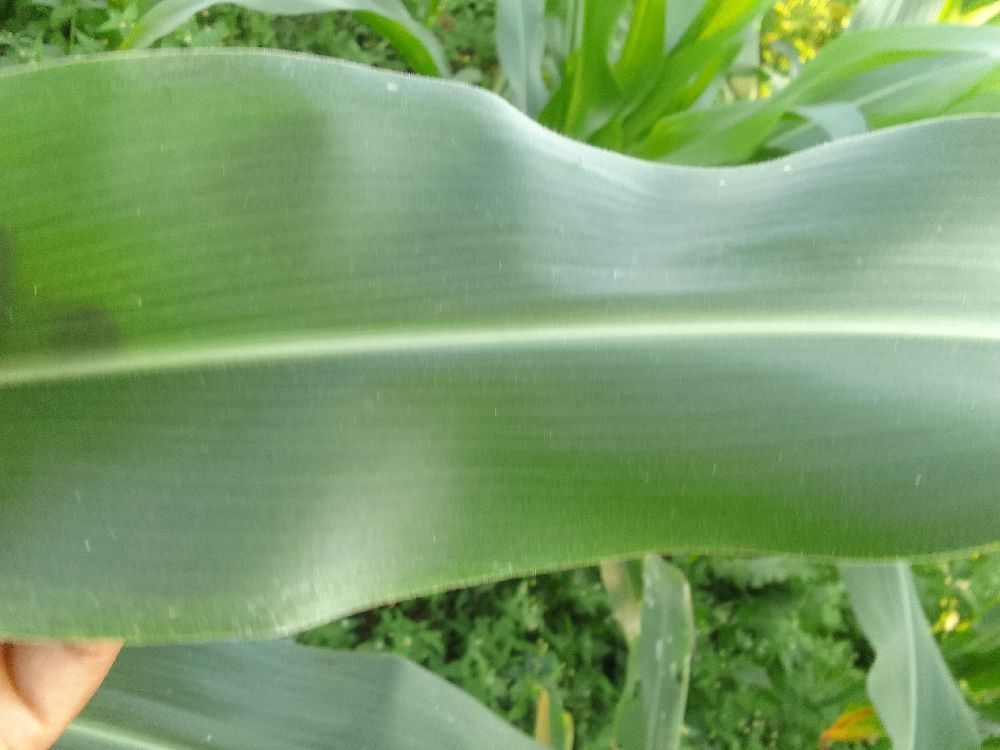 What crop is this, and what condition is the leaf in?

maize, healthy
